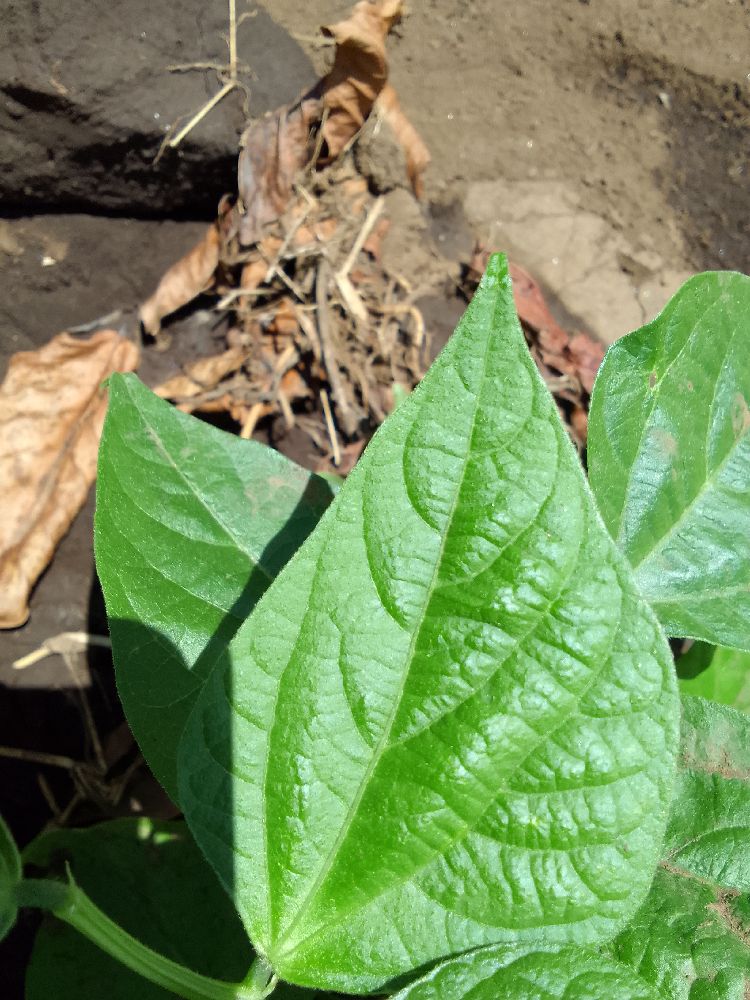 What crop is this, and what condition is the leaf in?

common bean, healthy
